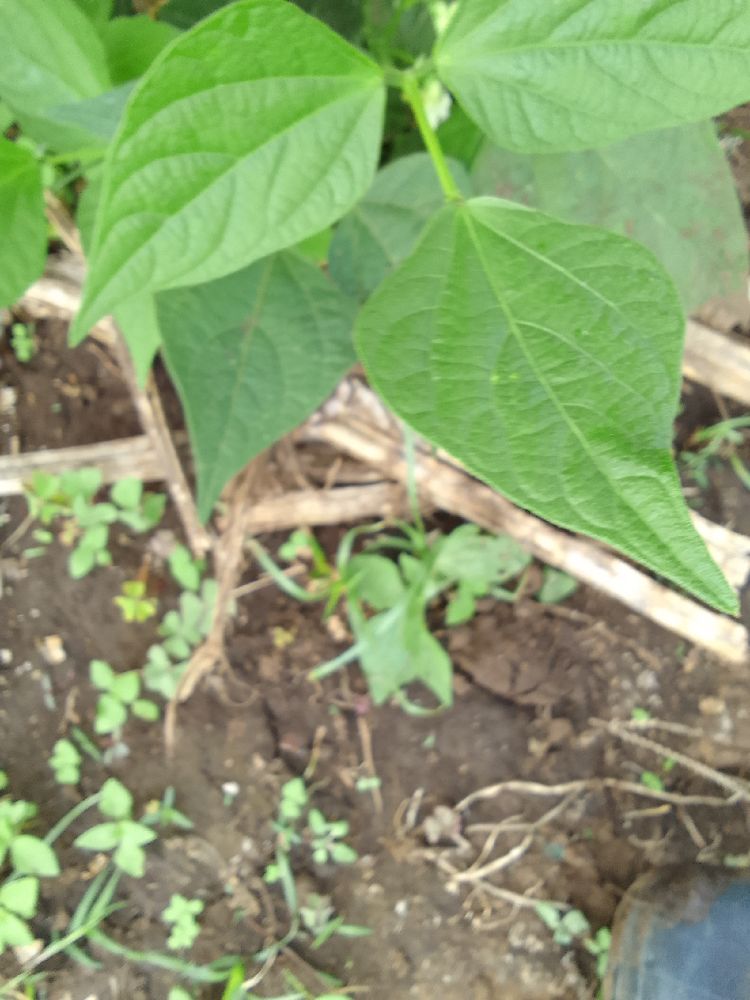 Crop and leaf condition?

common bean, healthy
